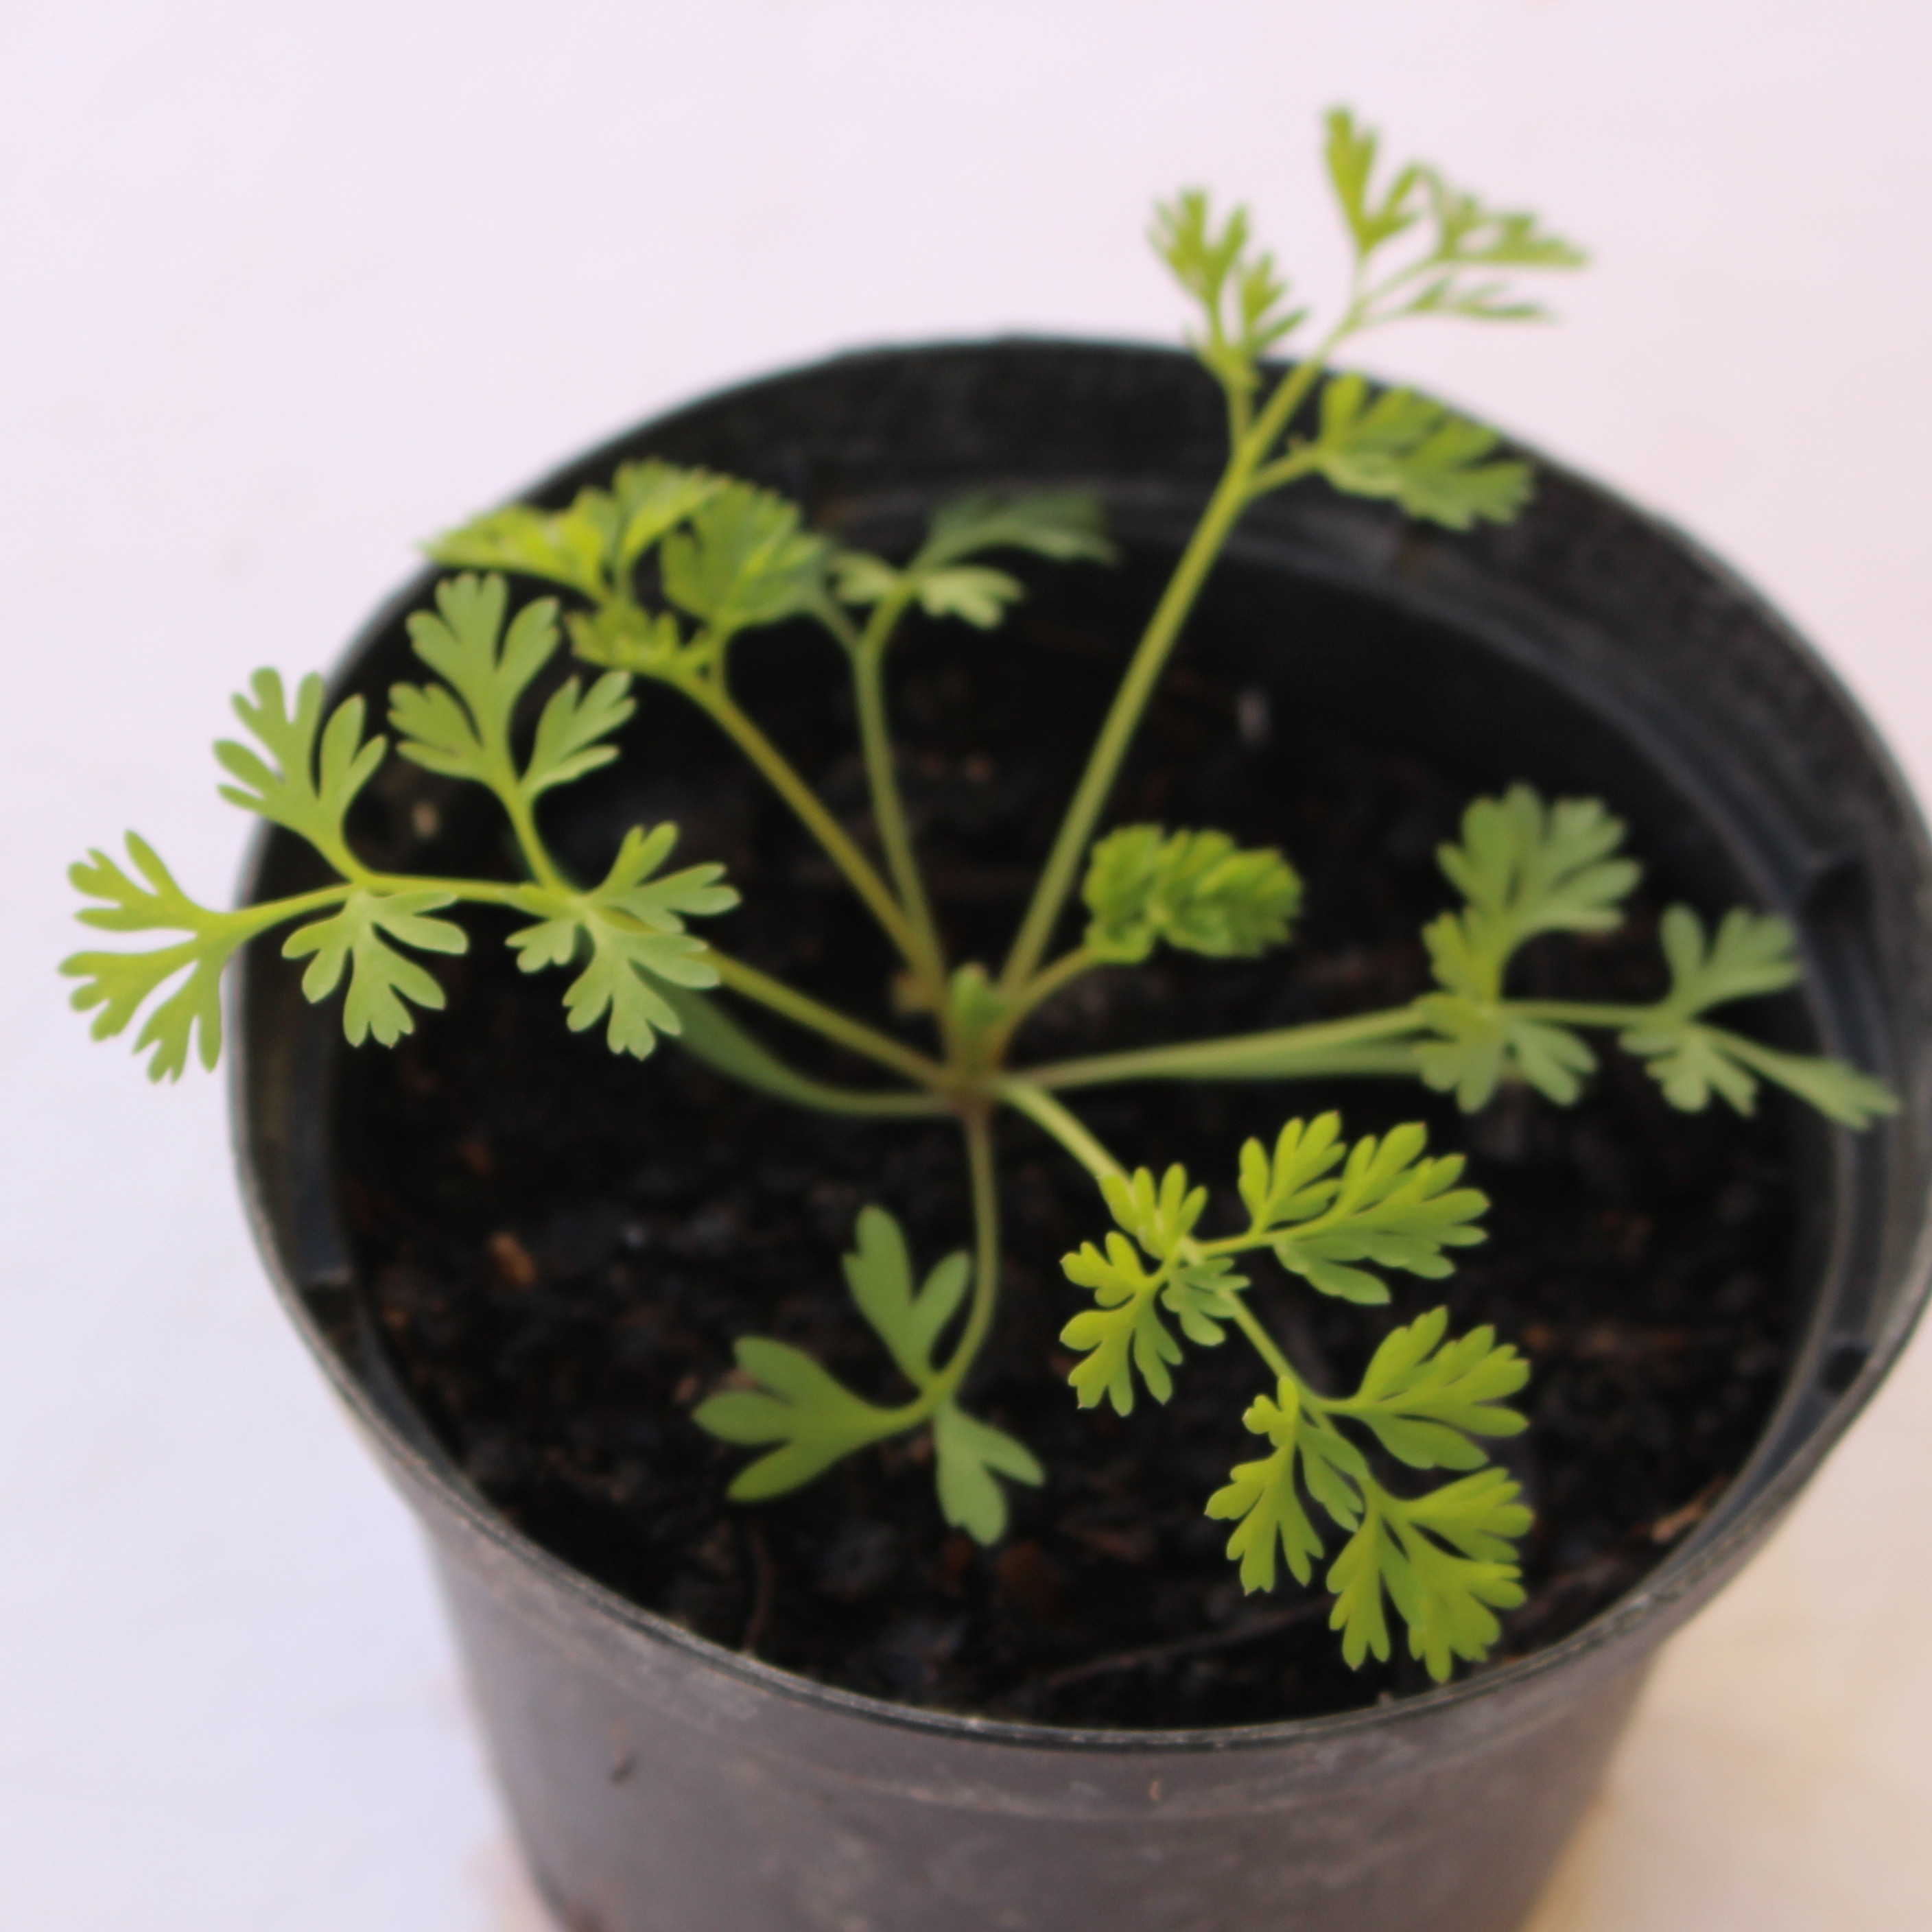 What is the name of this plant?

Fumaria officinalis
